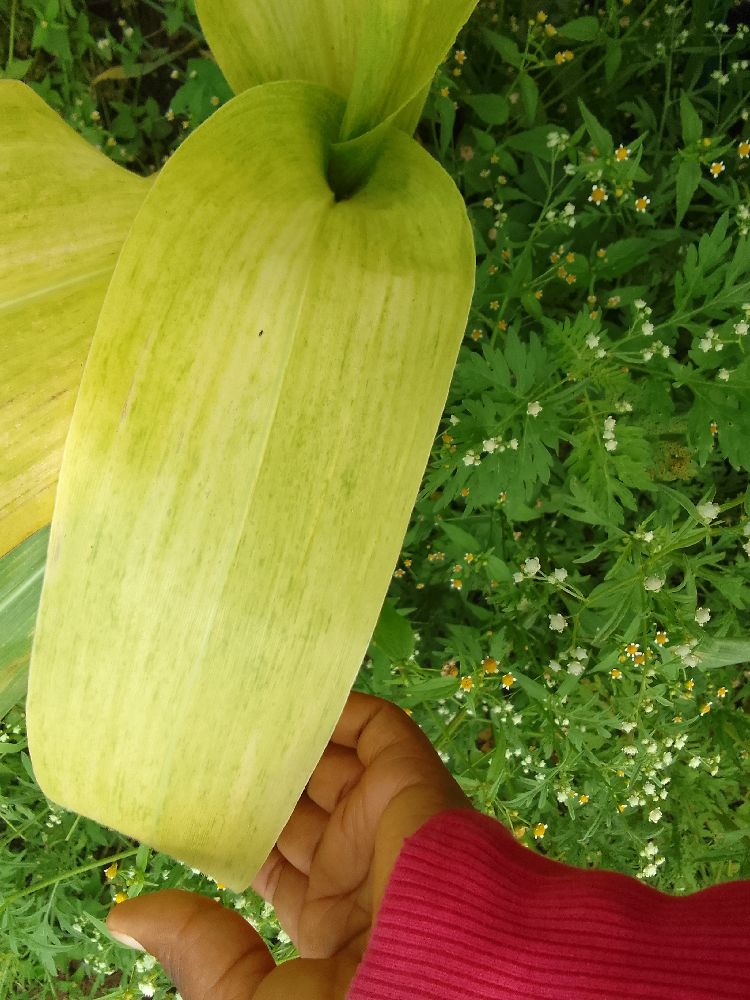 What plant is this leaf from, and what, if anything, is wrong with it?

maize, maize lethal necrosis
